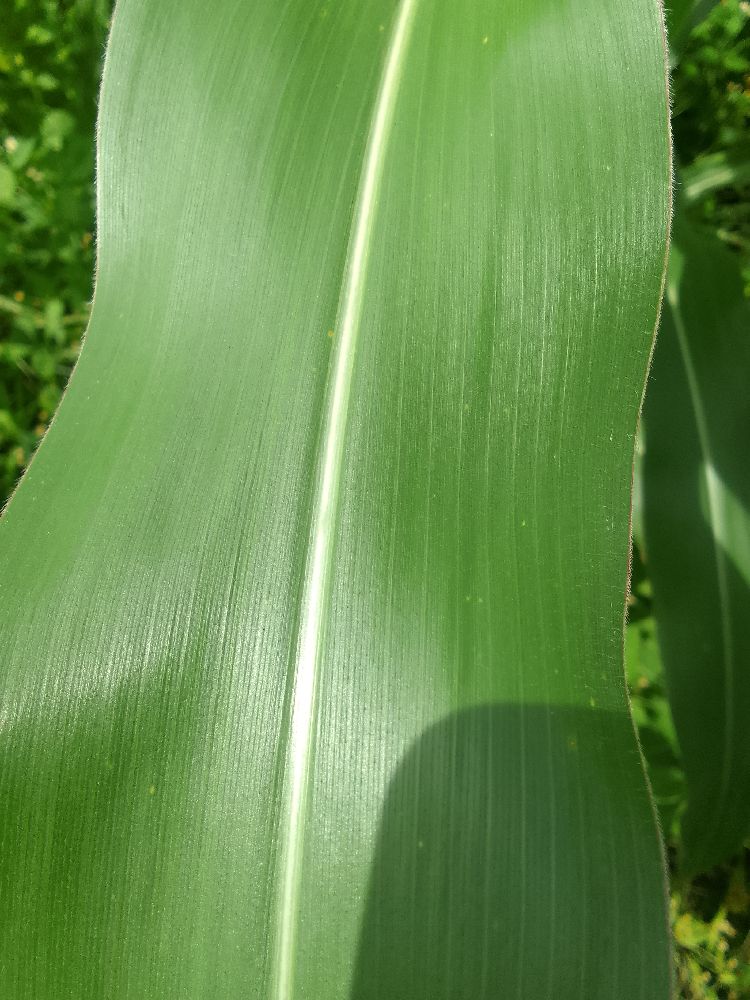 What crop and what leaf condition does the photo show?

maize, healthy
